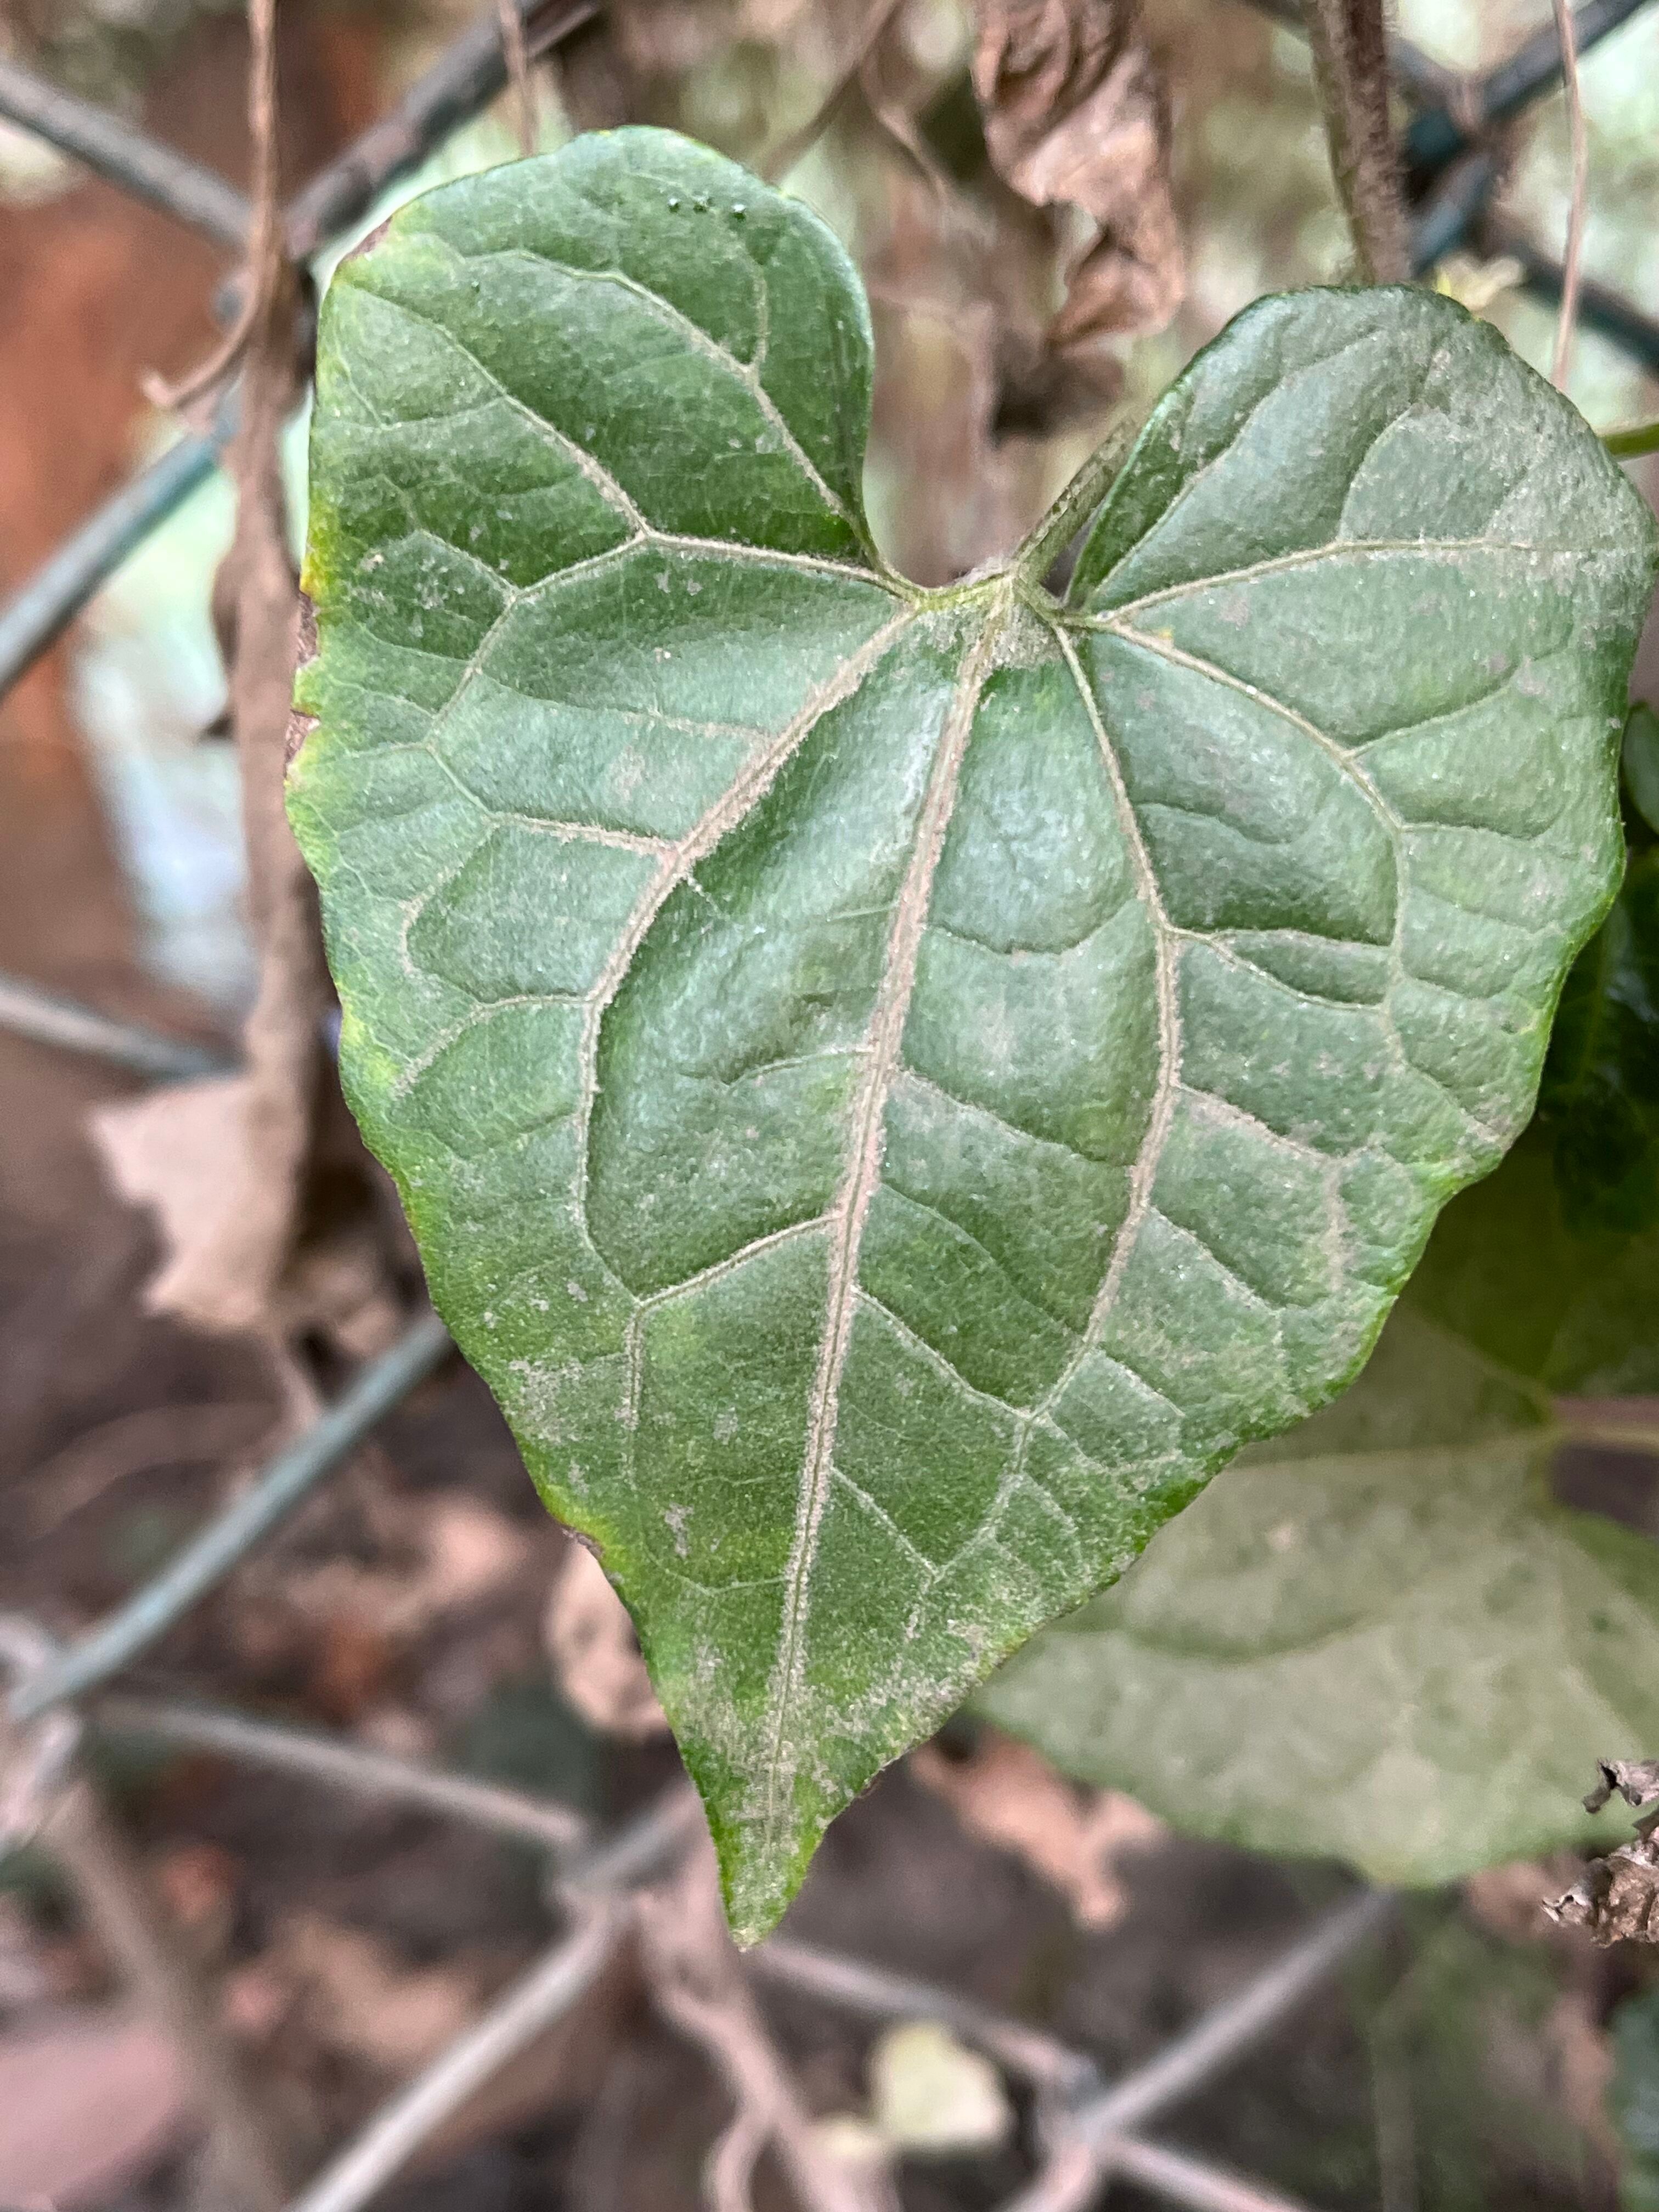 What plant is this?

bitter vine
